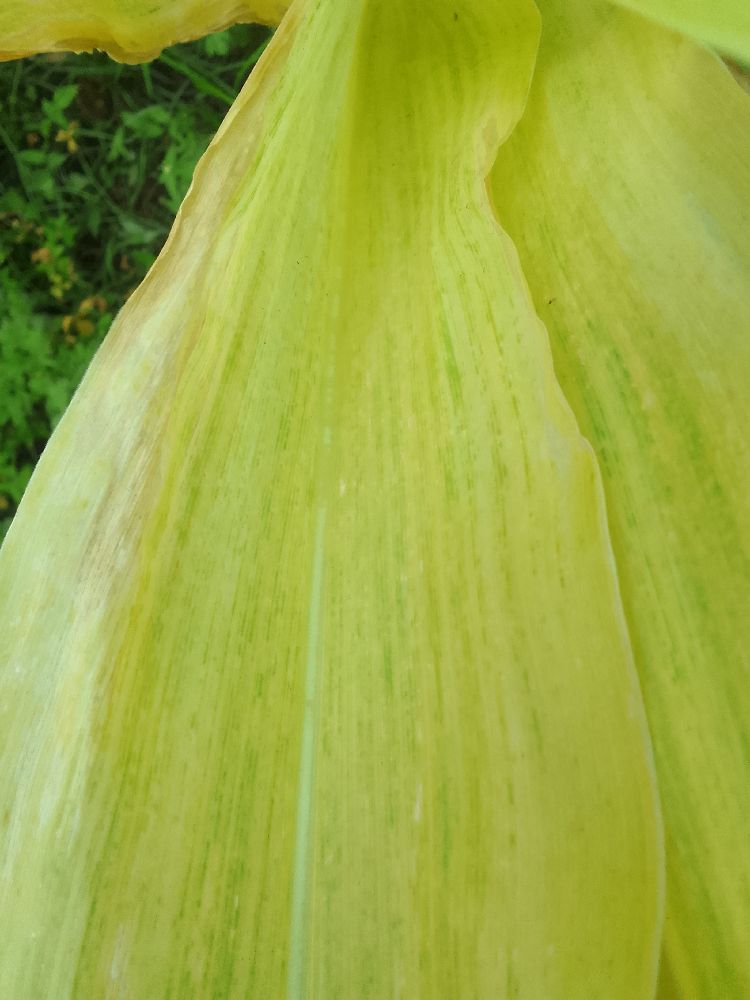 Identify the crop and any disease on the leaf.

maize, maize lethal necrosis
